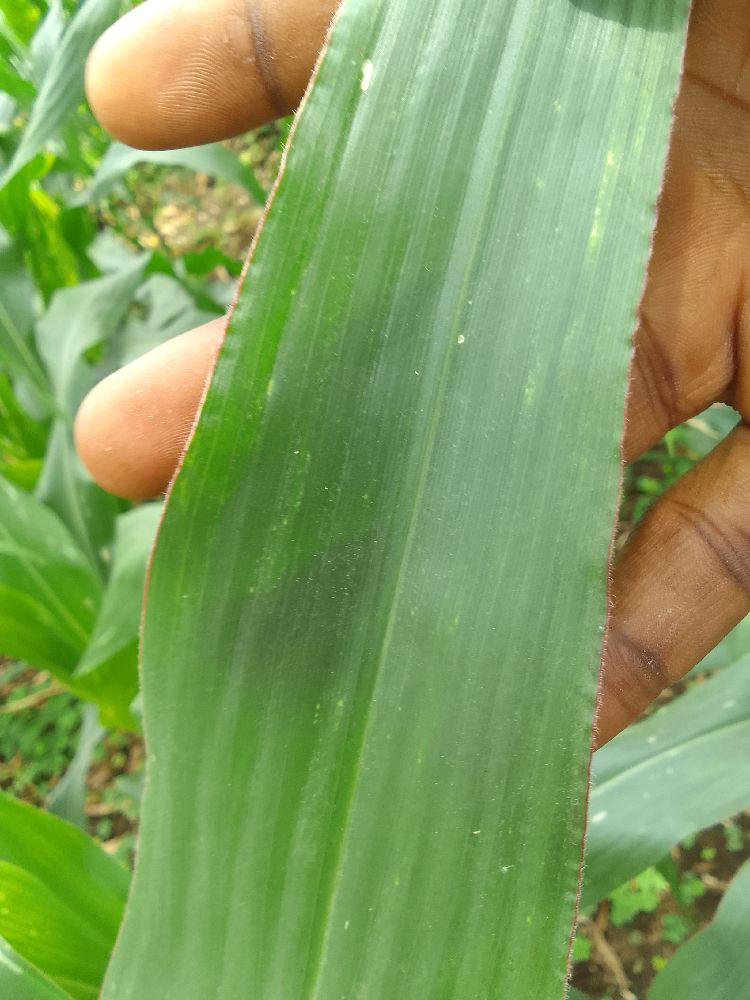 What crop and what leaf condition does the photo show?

maize, healthy
